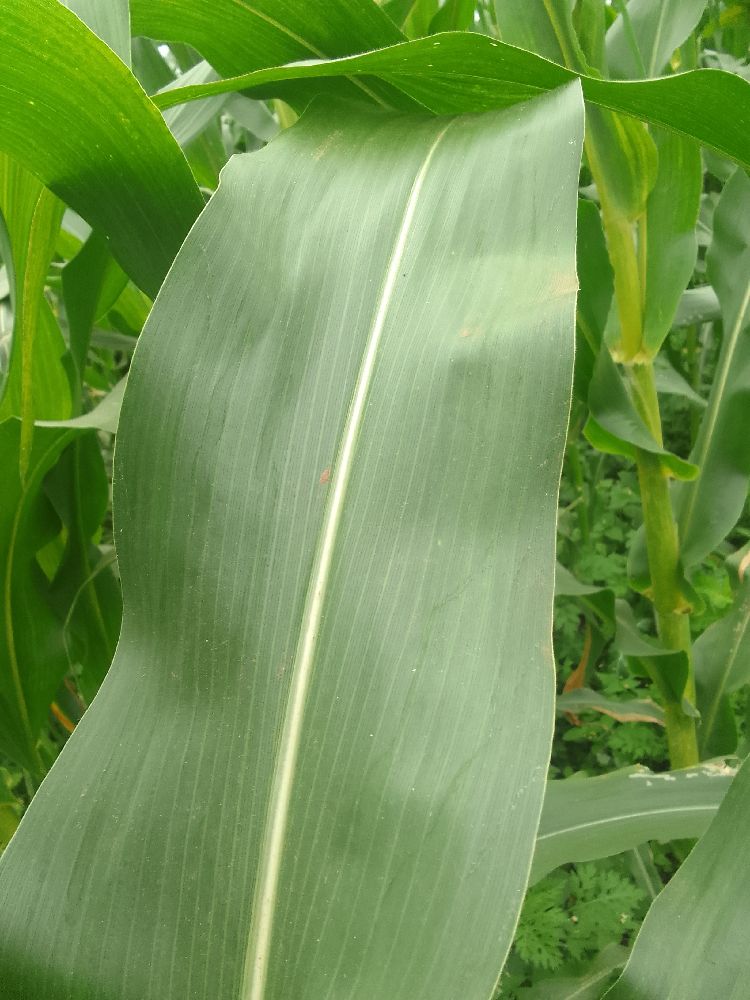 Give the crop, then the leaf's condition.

maize, healthy
